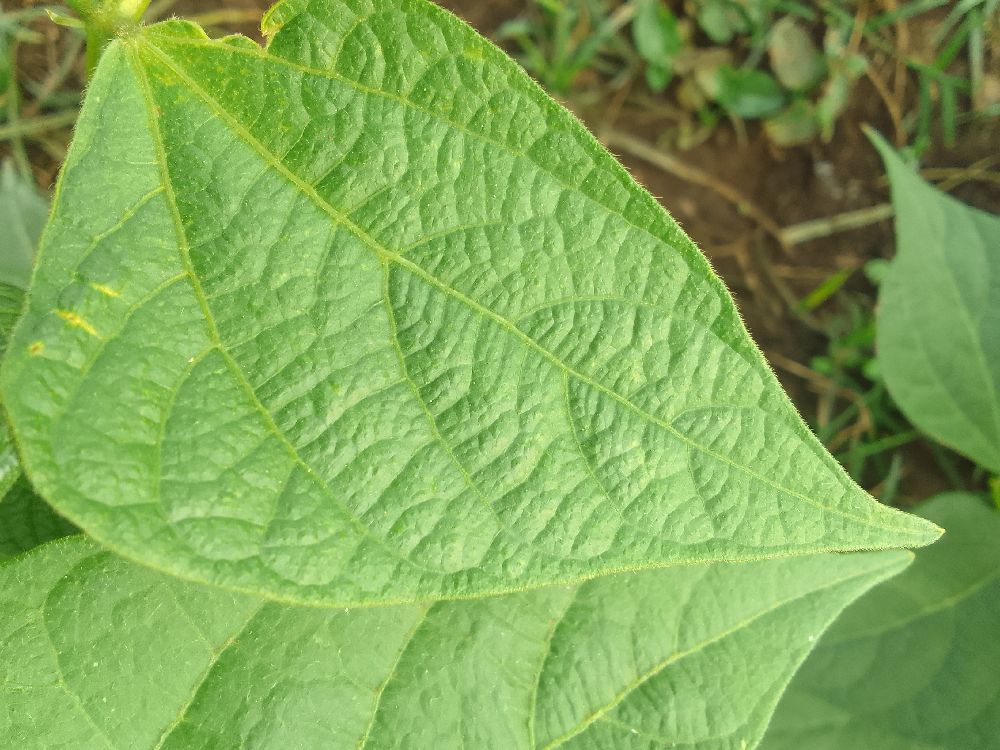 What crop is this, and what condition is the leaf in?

common bean, healthy
